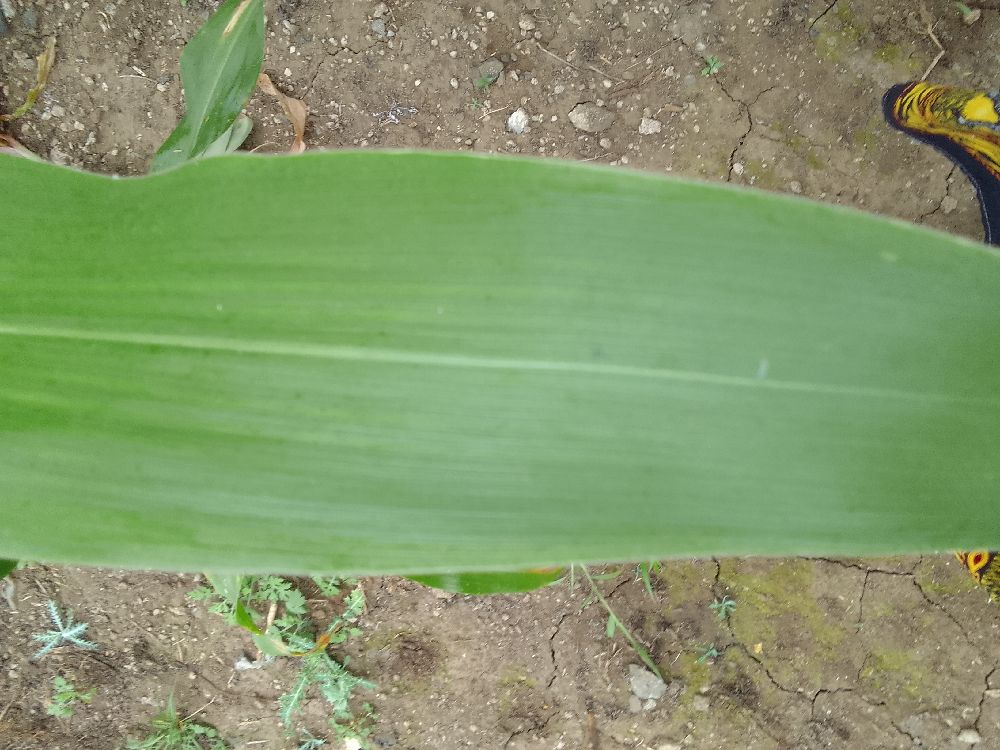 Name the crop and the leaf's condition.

maize, healthy
